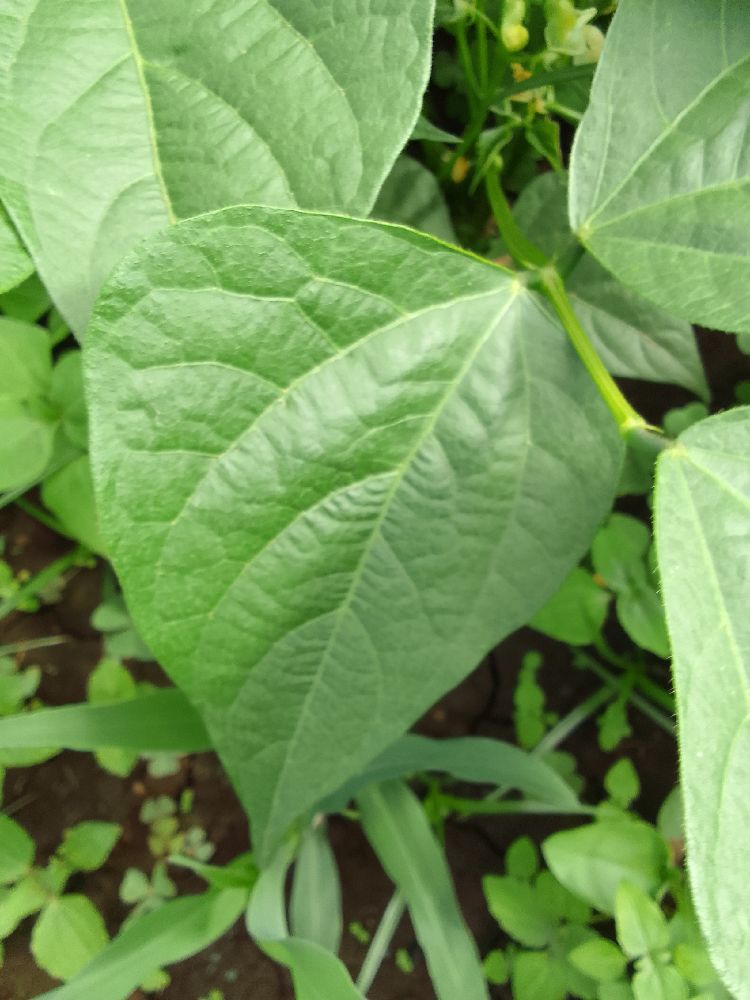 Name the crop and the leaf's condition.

common bean, healthy
